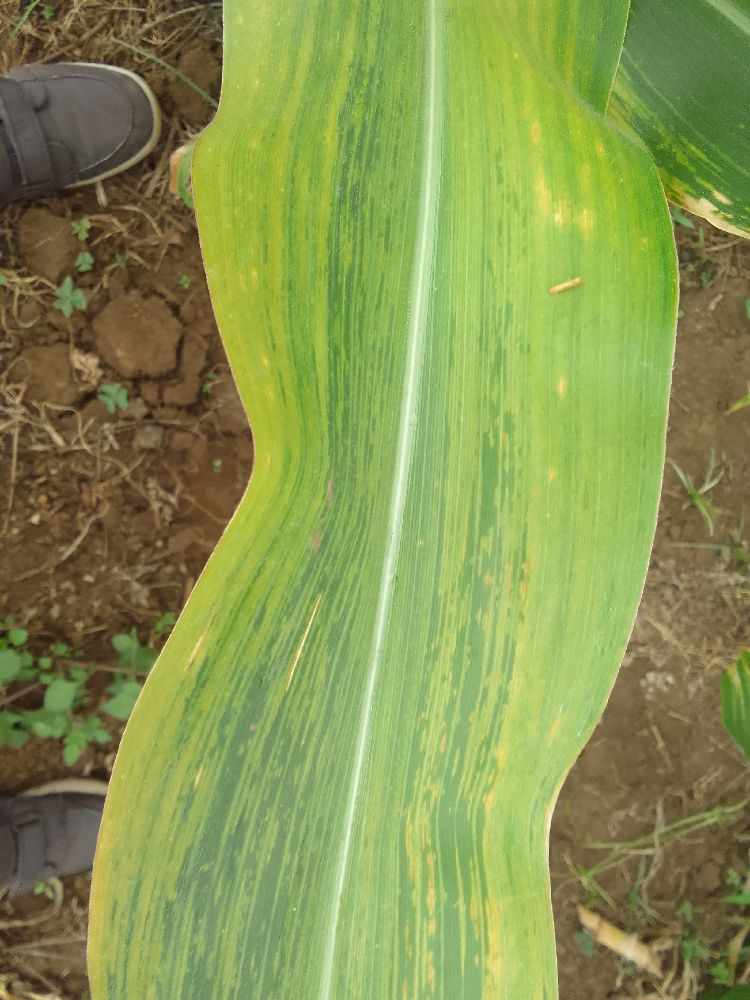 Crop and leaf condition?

maize, maize lethal necrosis
